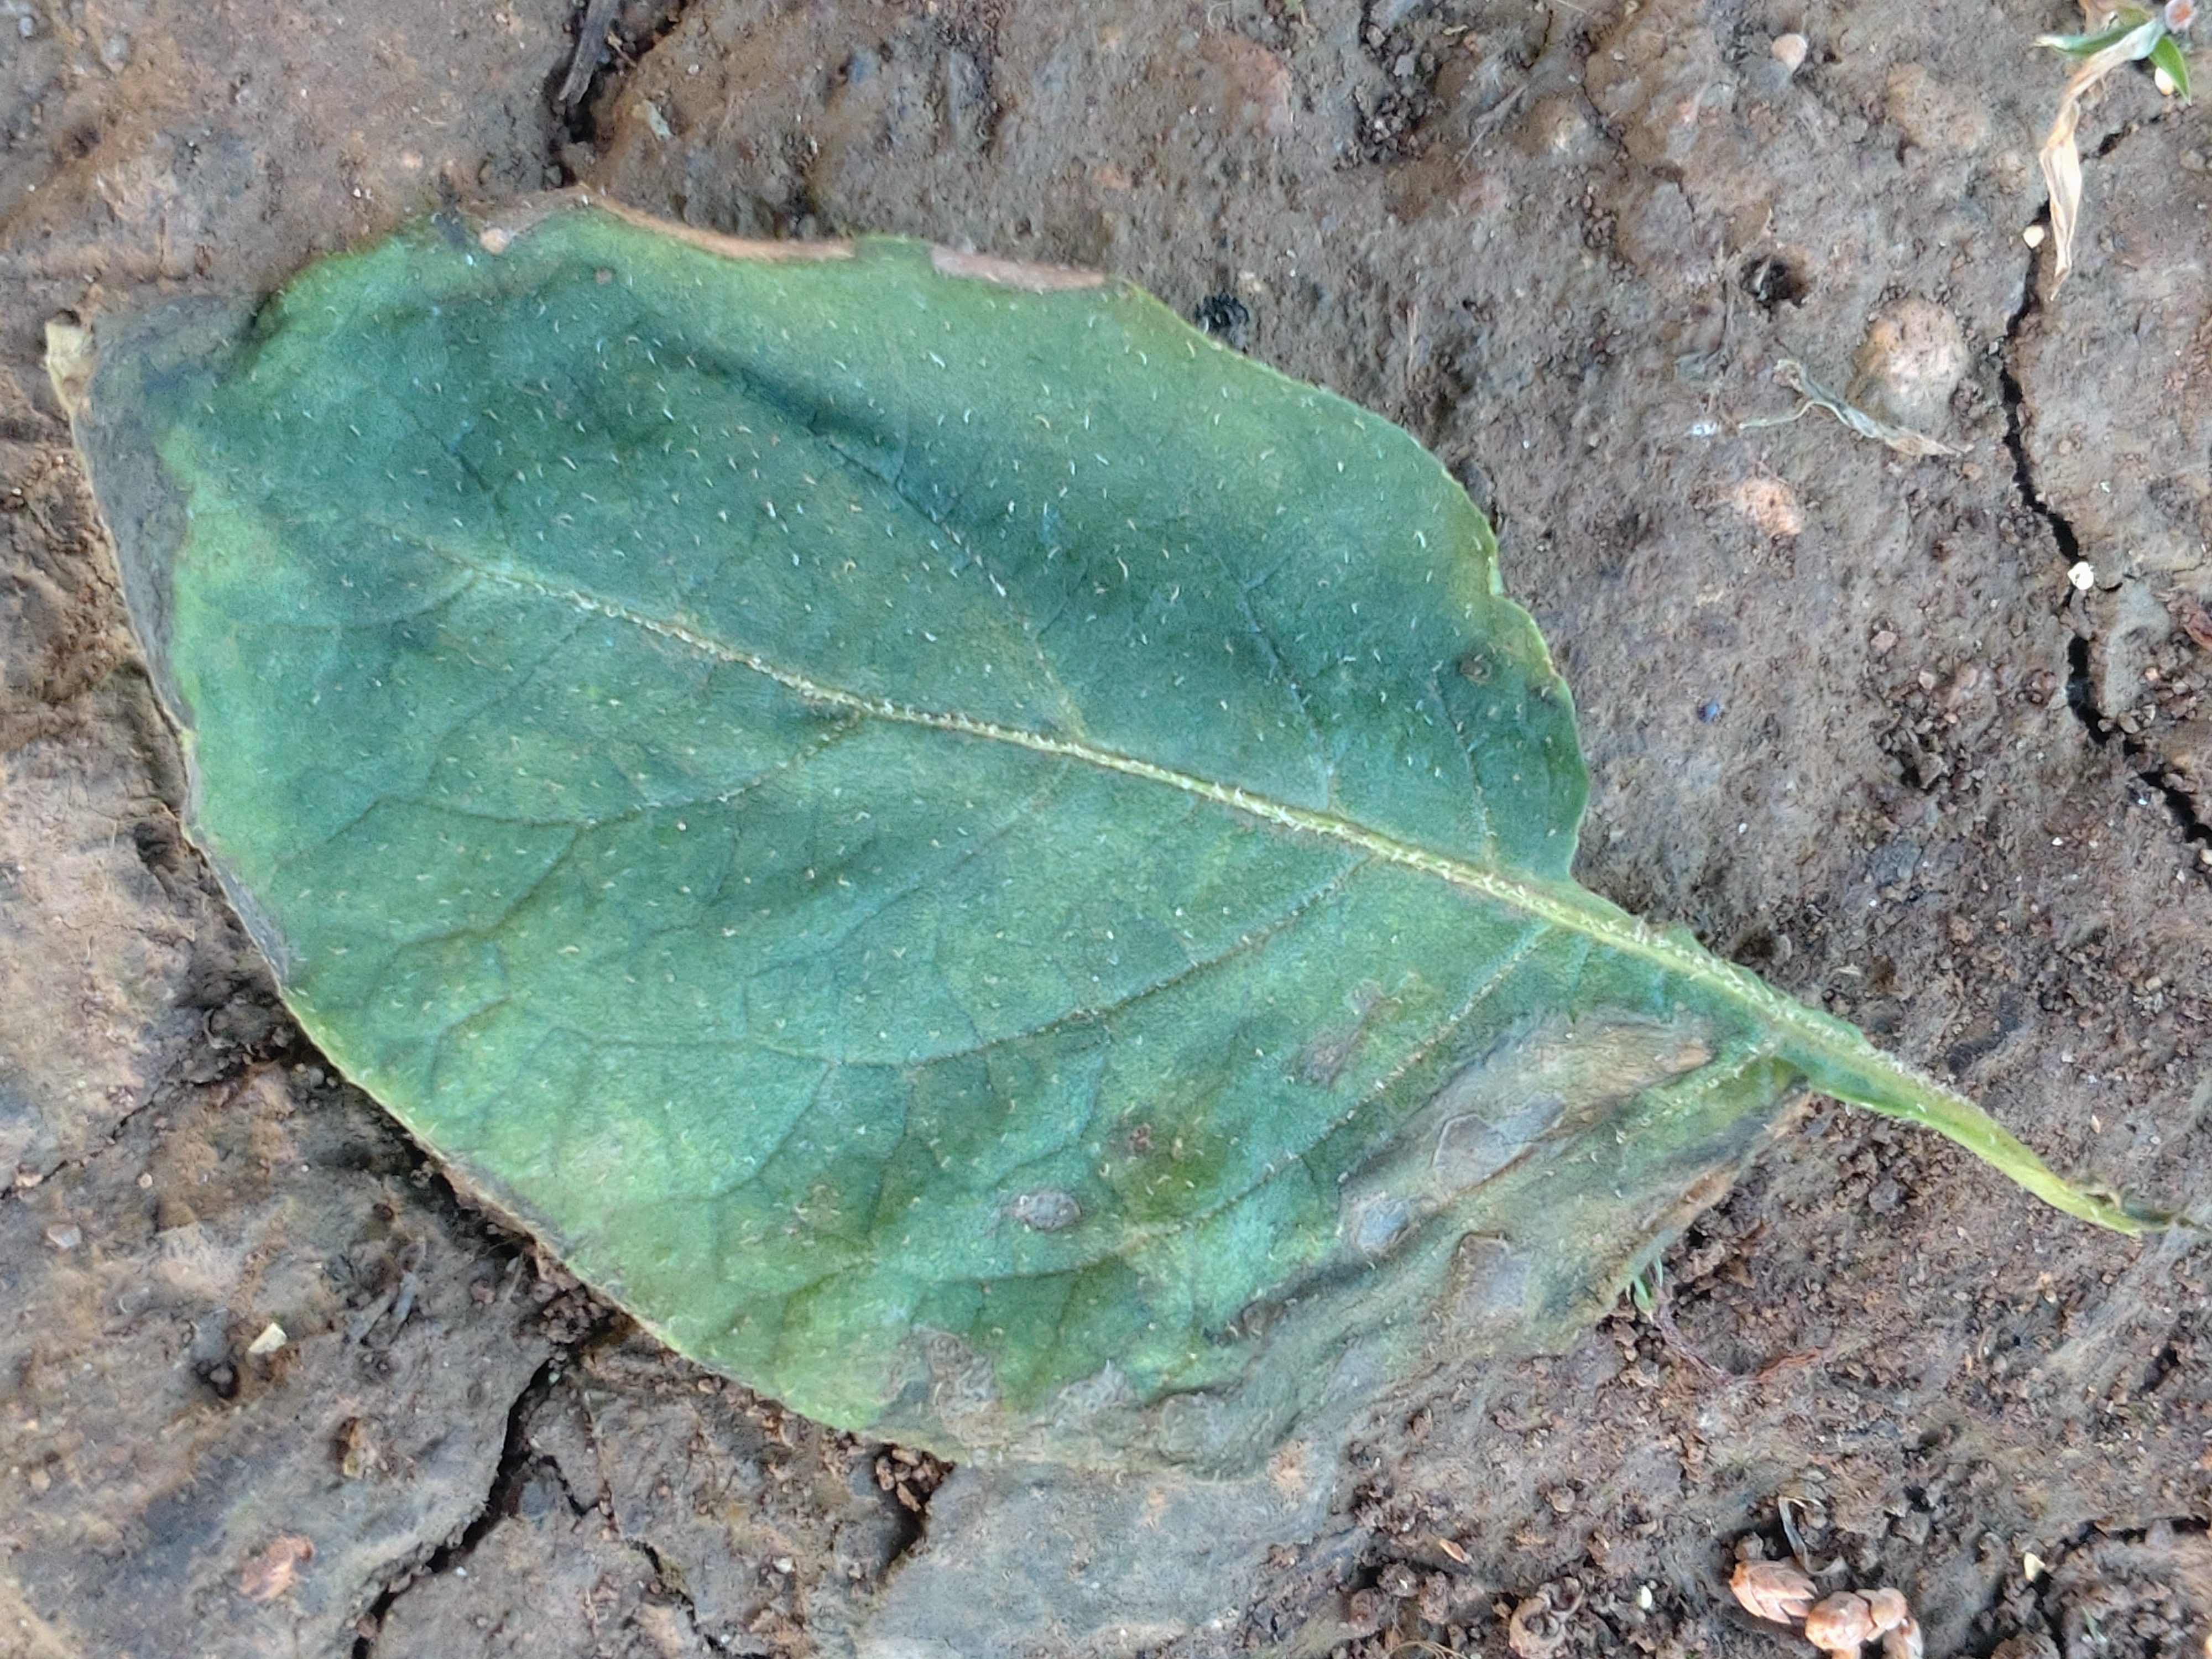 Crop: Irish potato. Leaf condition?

early blight
